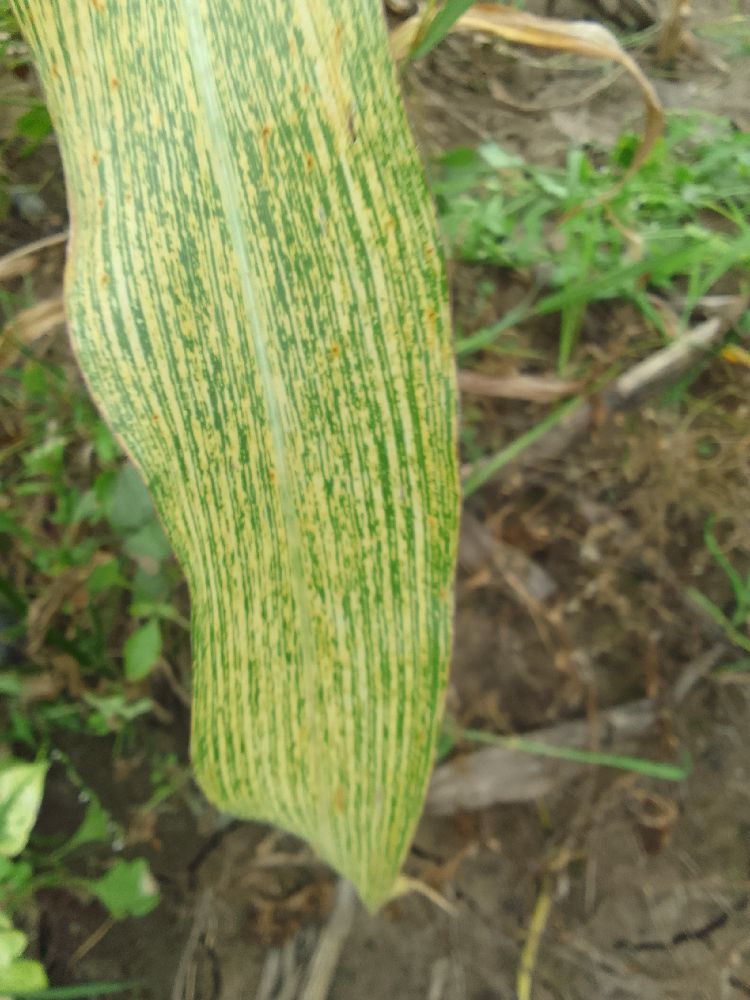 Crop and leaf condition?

maize, maize streak virus
